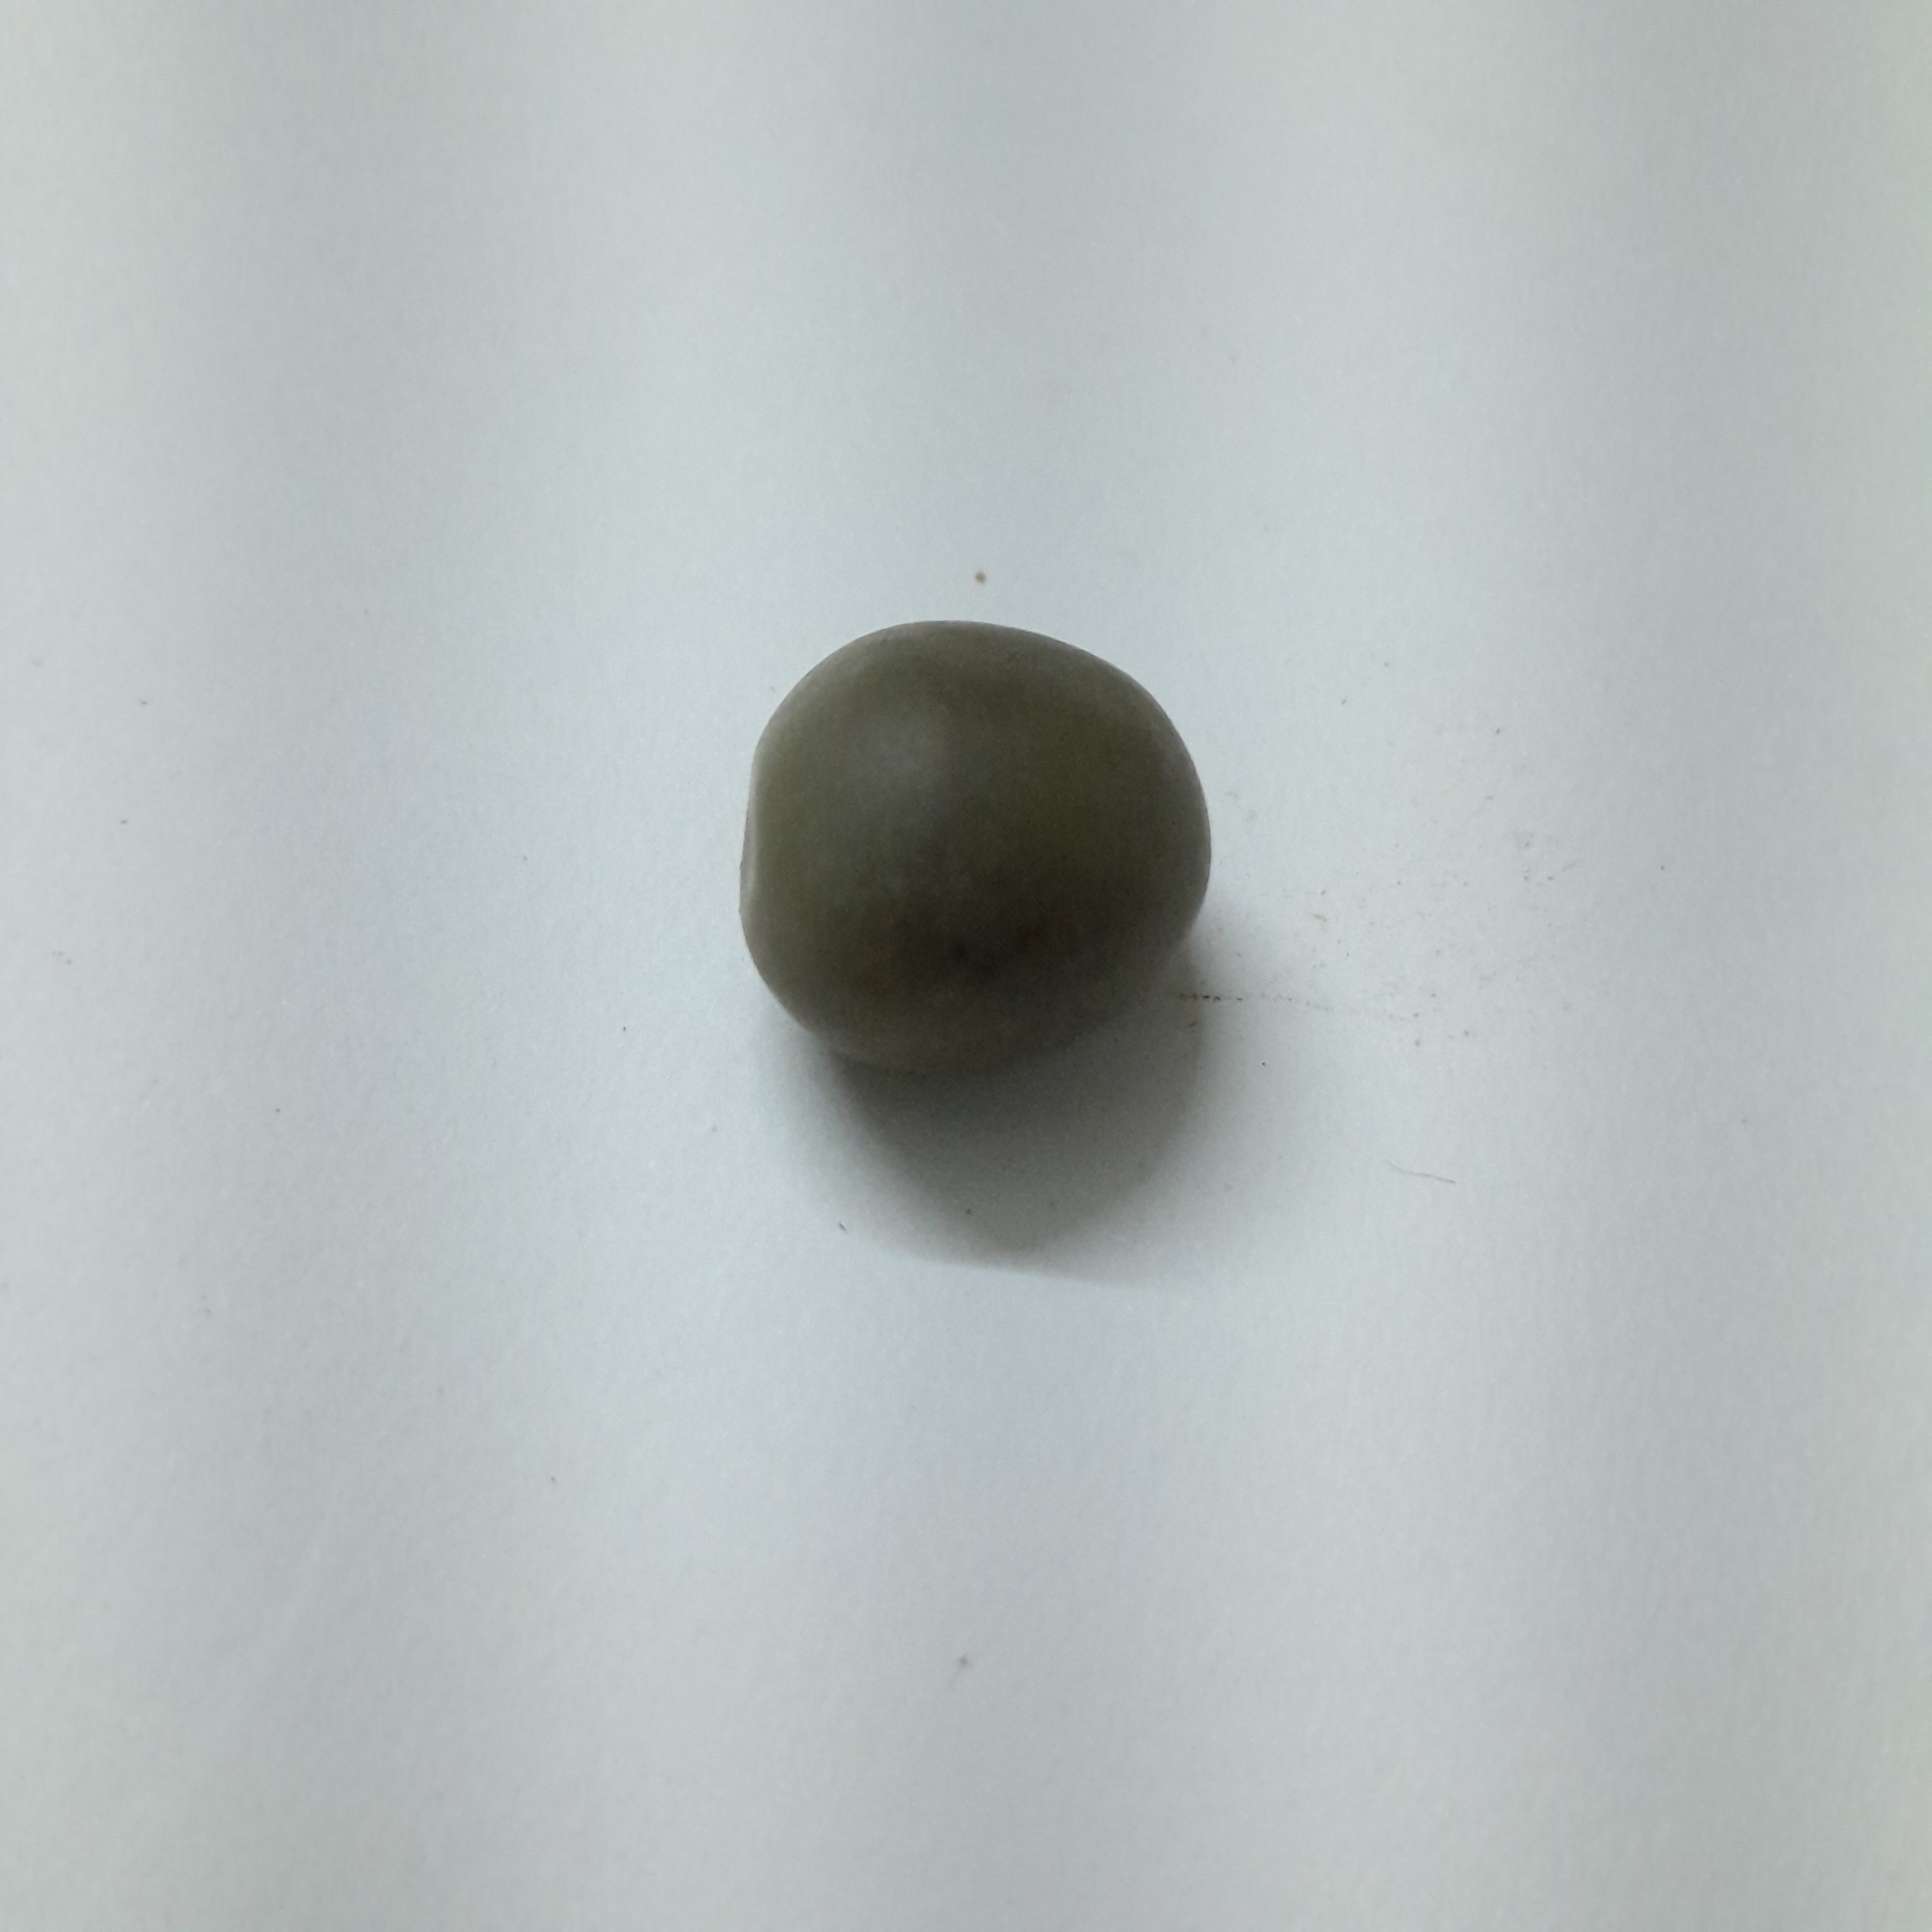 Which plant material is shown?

sagargota
